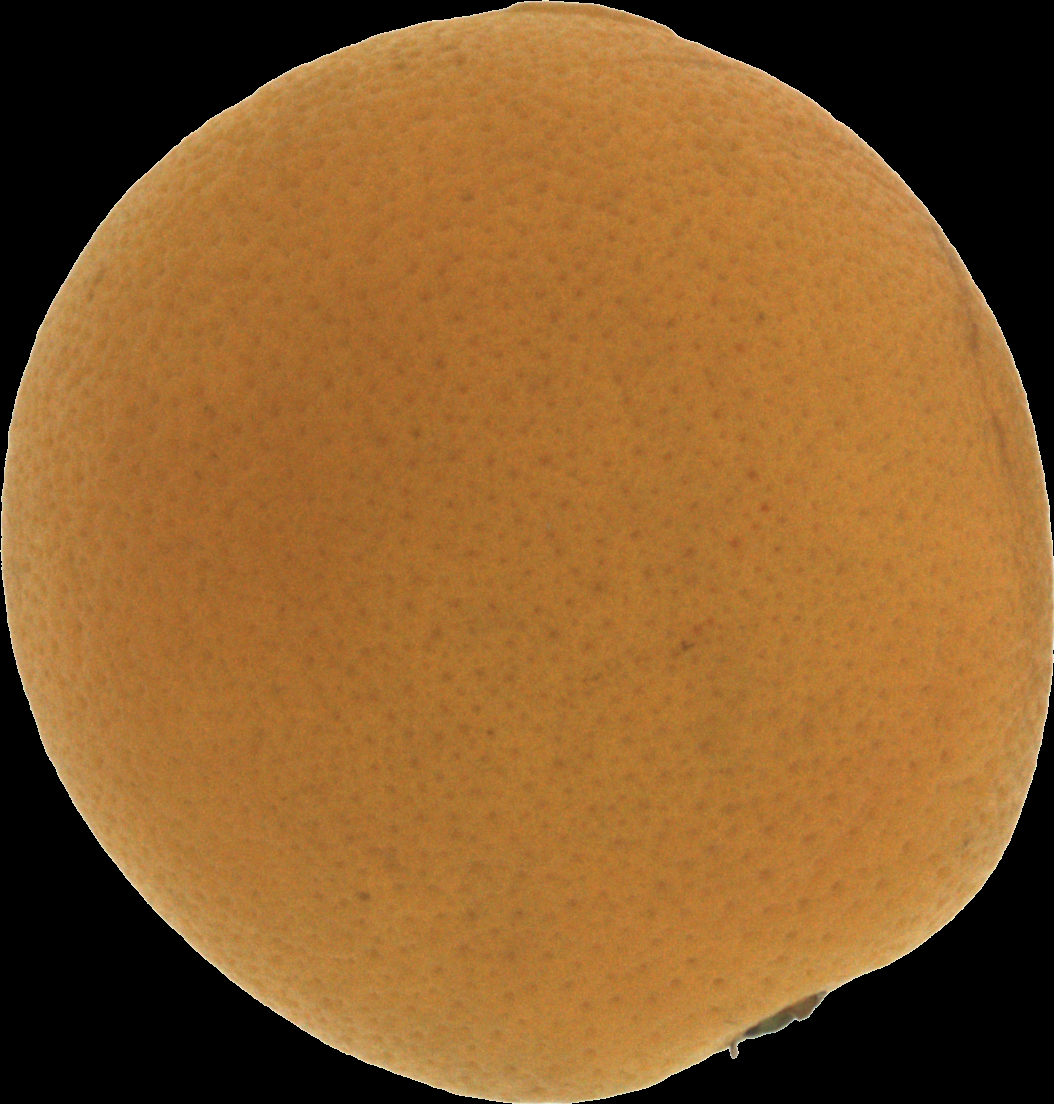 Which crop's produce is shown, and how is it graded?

orange, bad
